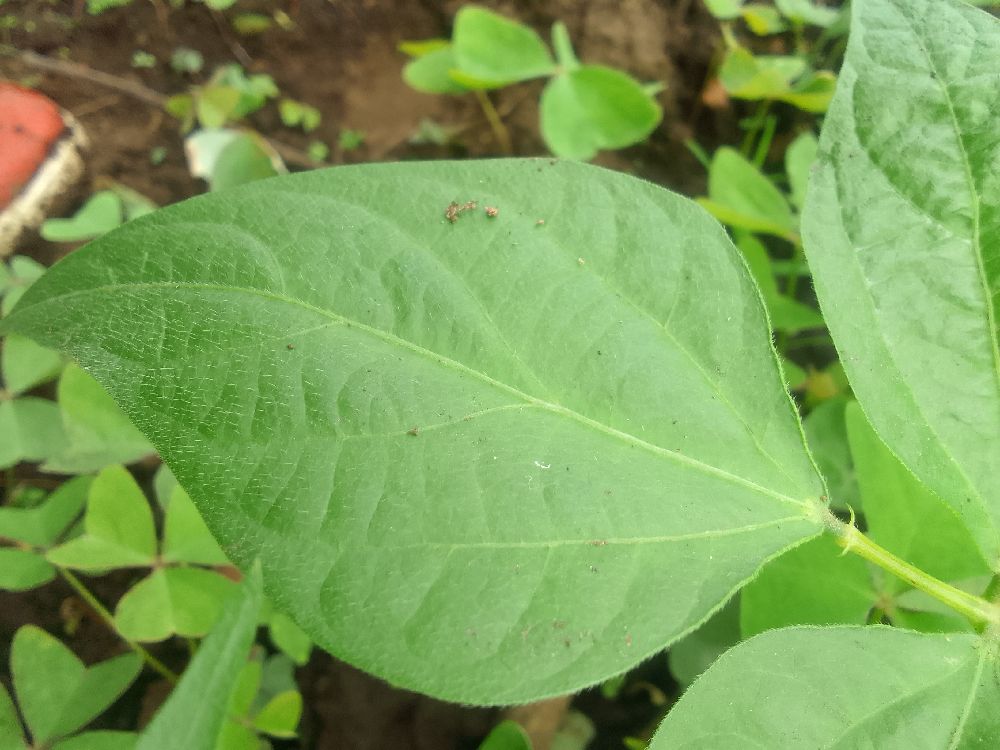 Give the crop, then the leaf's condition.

common bean, healthy
